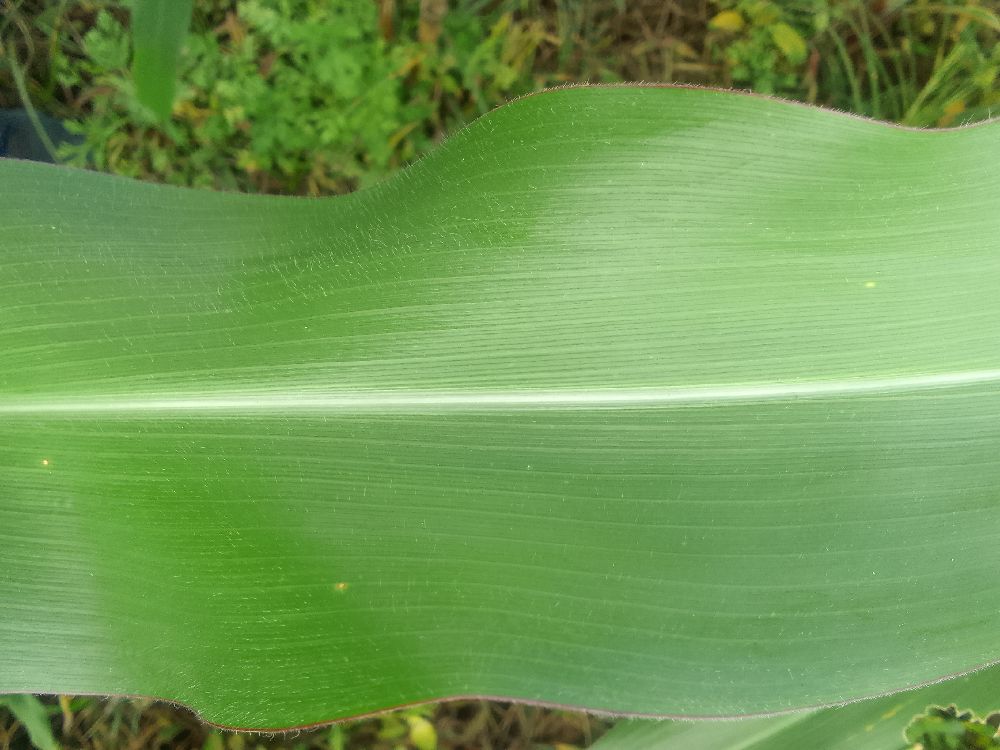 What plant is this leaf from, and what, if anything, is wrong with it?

maize, healthy
